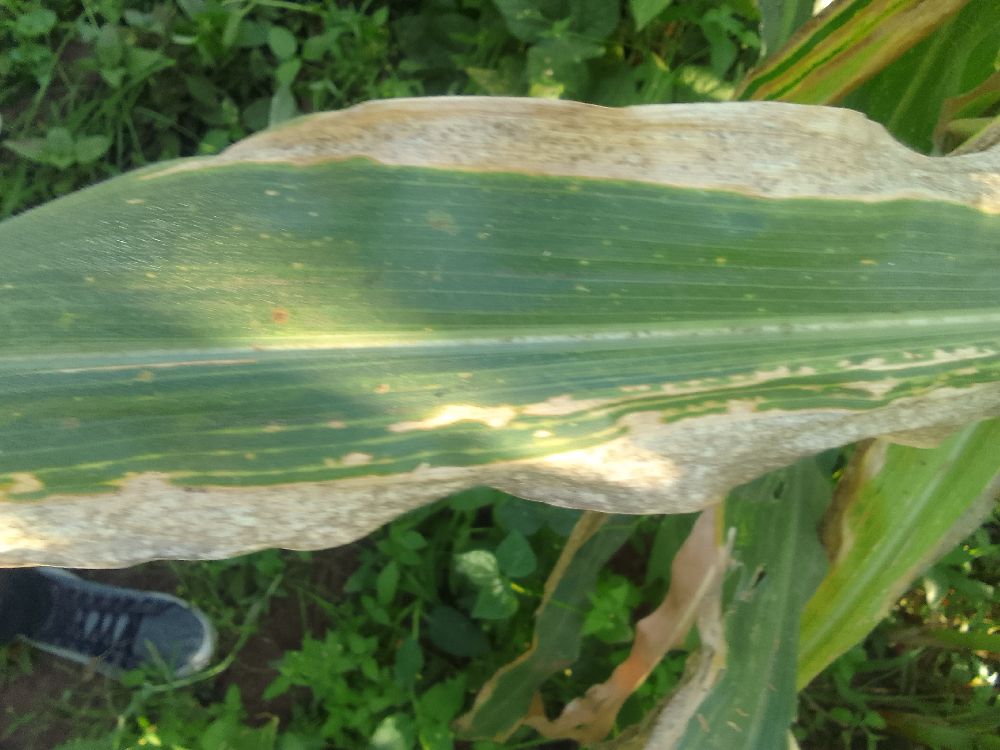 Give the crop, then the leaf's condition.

maize, maize lethal necrosis
